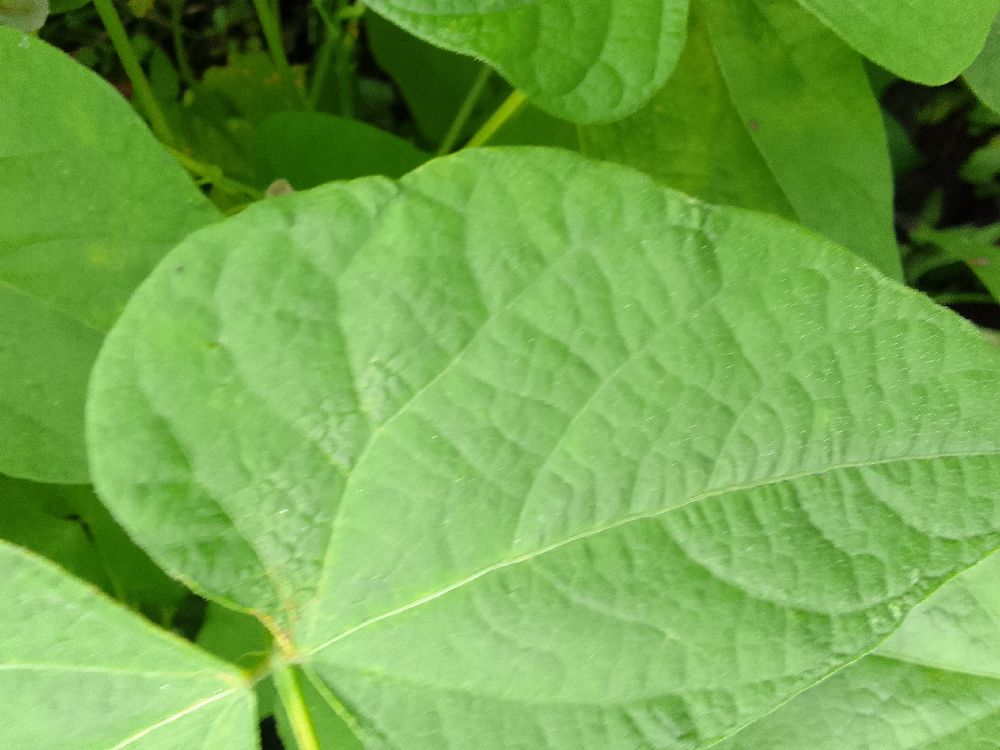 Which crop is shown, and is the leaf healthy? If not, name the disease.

common bean, healthy
